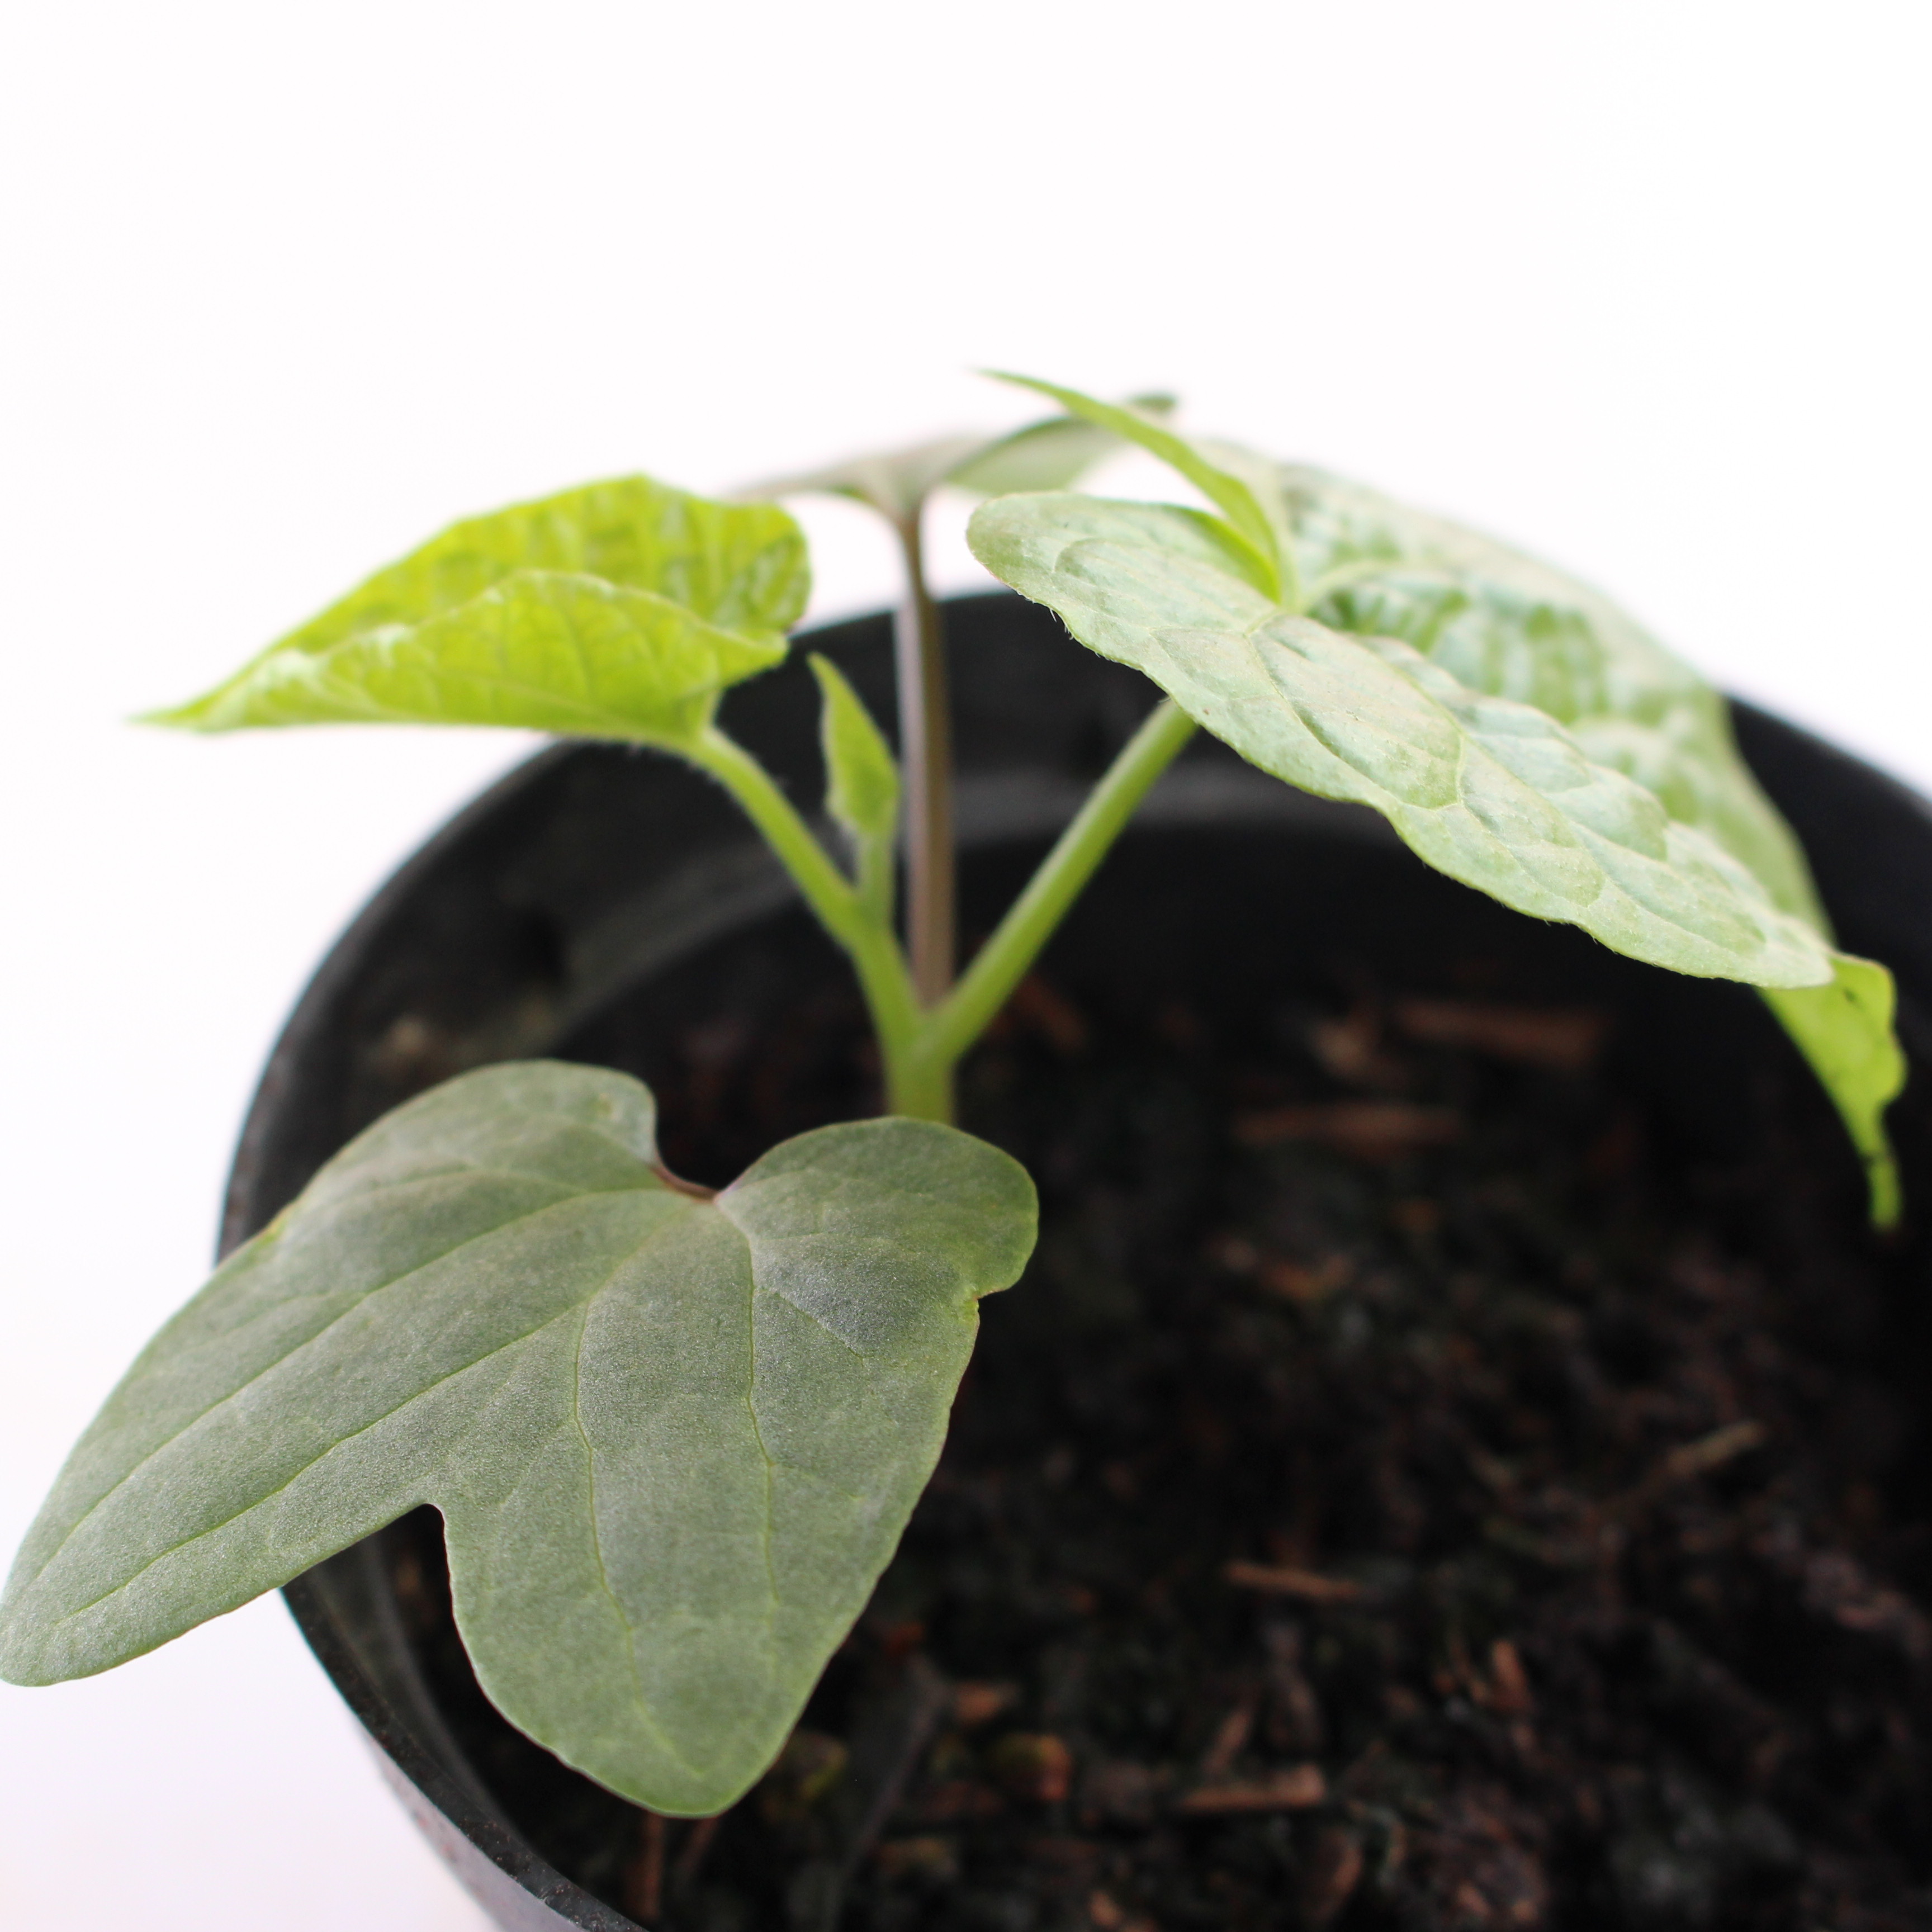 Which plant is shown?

Convolvulus arvensis
